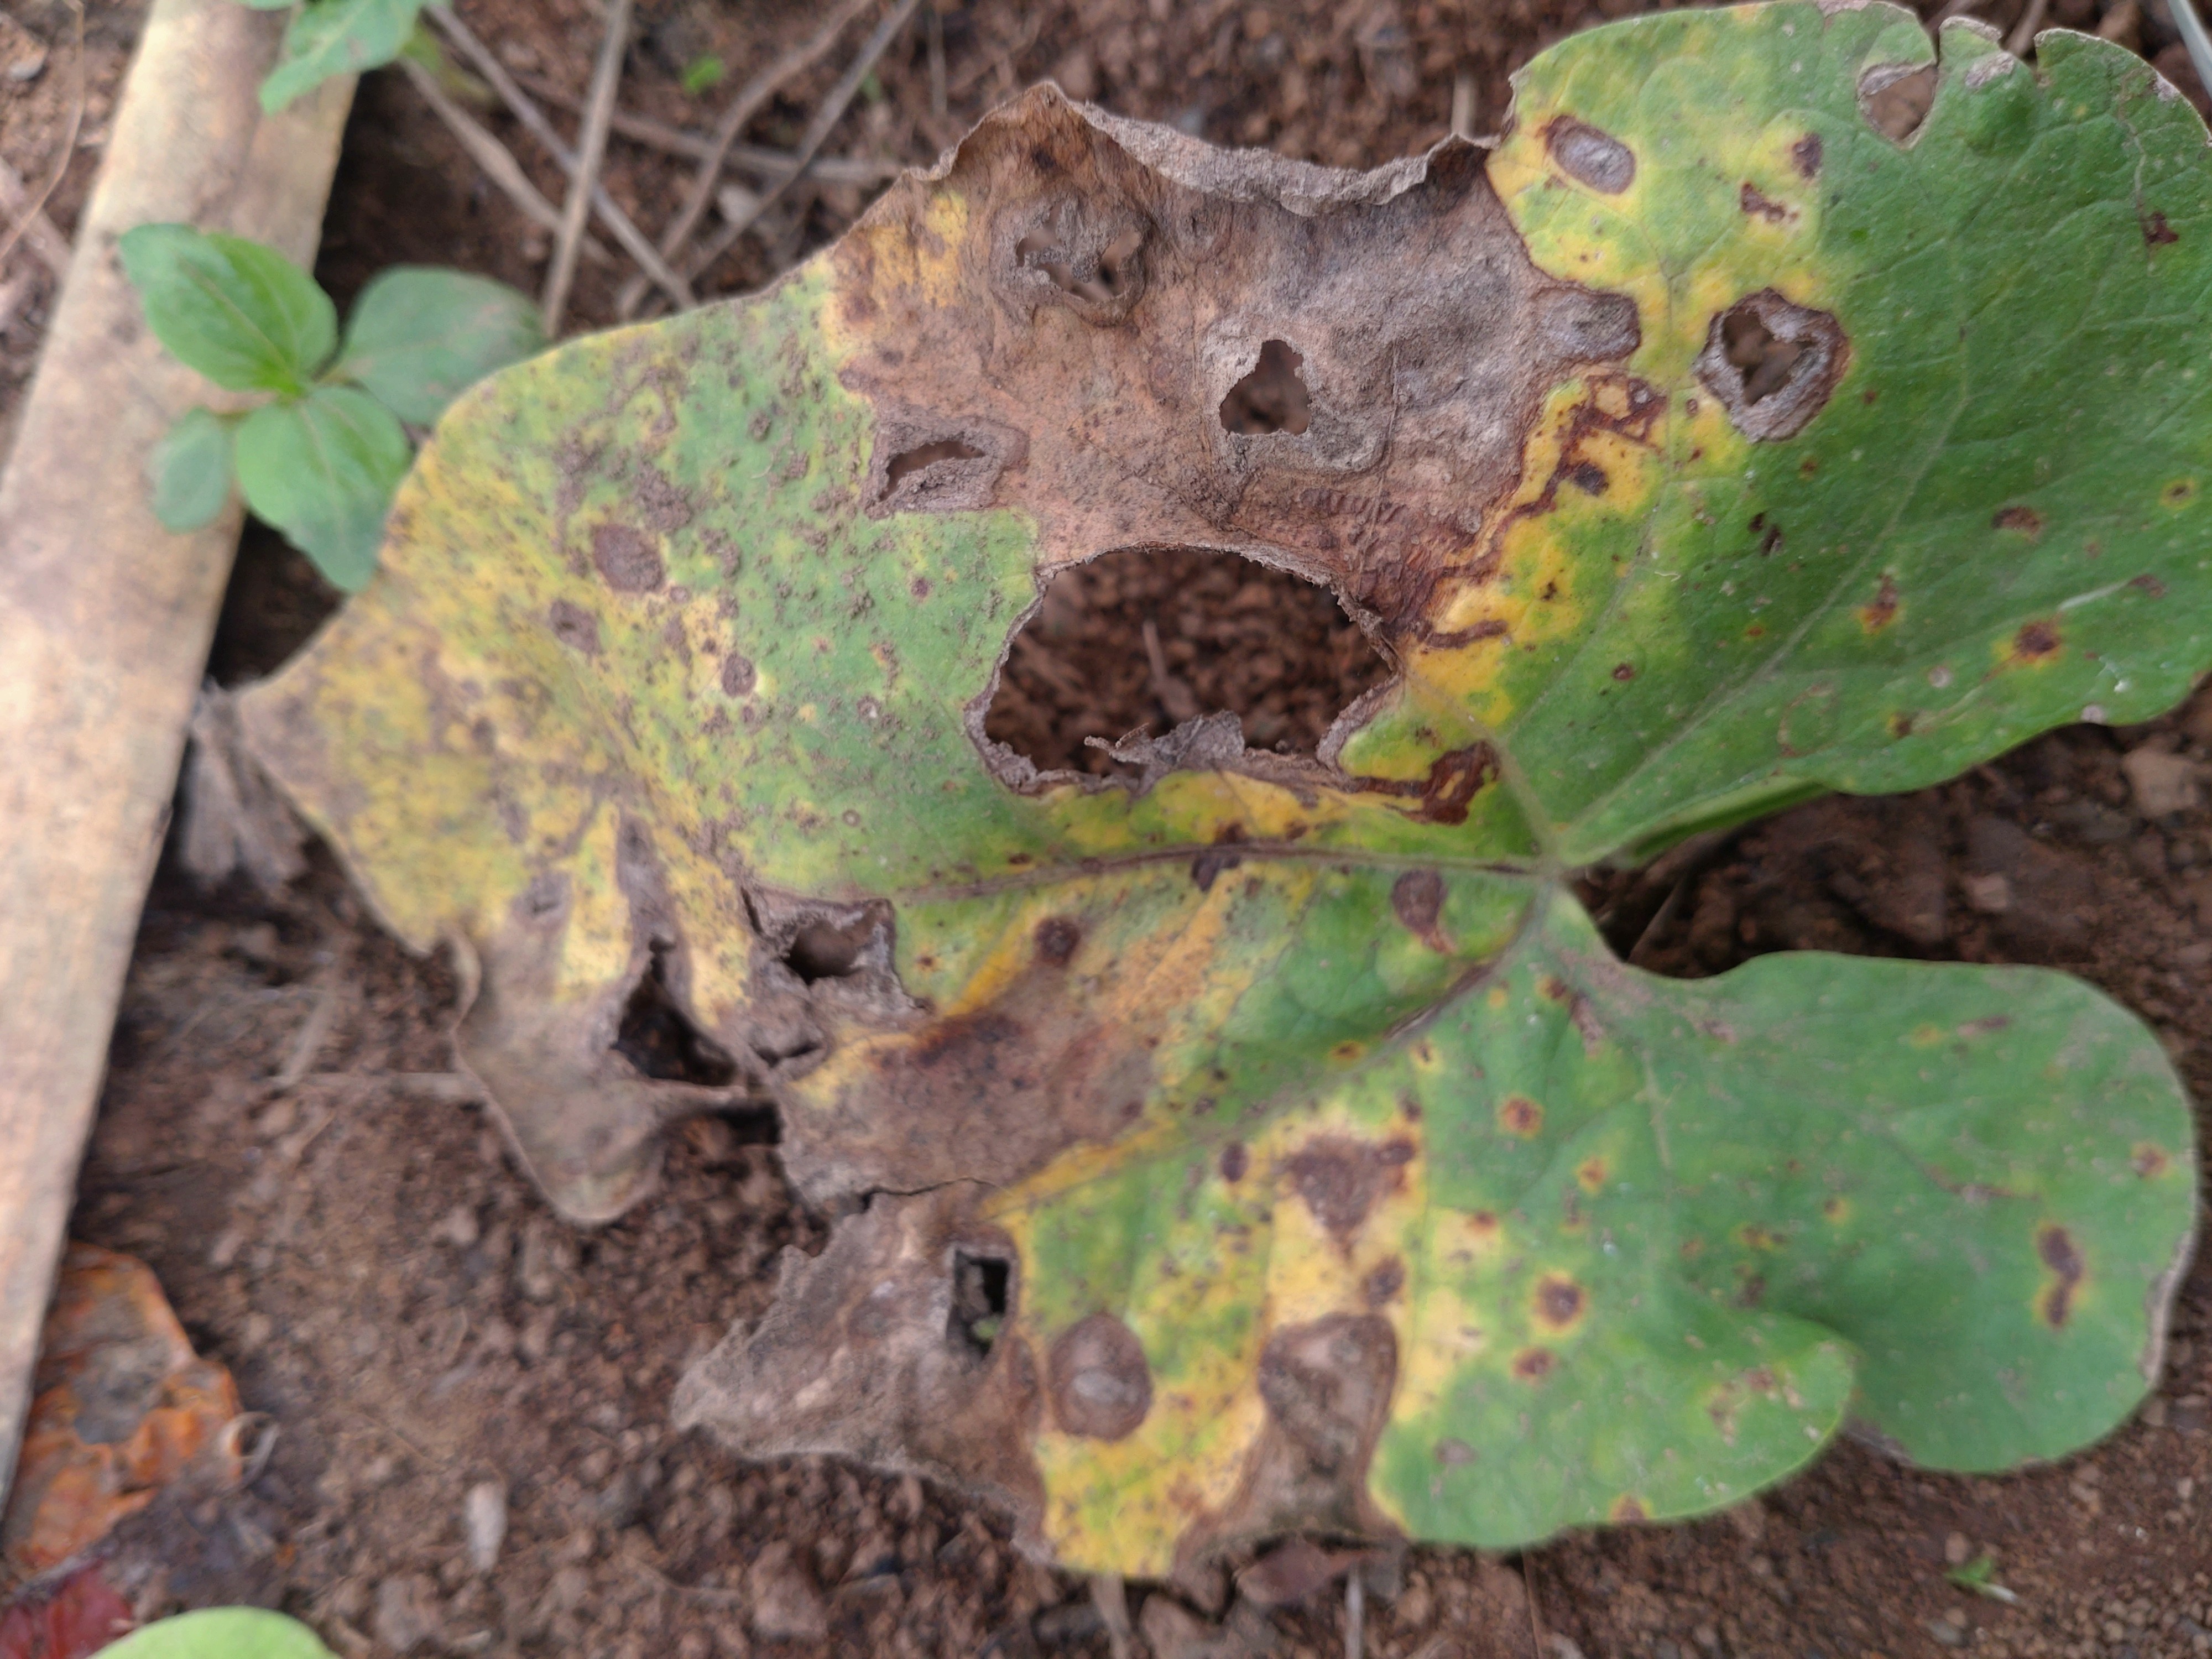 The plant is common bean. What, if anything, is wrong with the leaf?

rust
